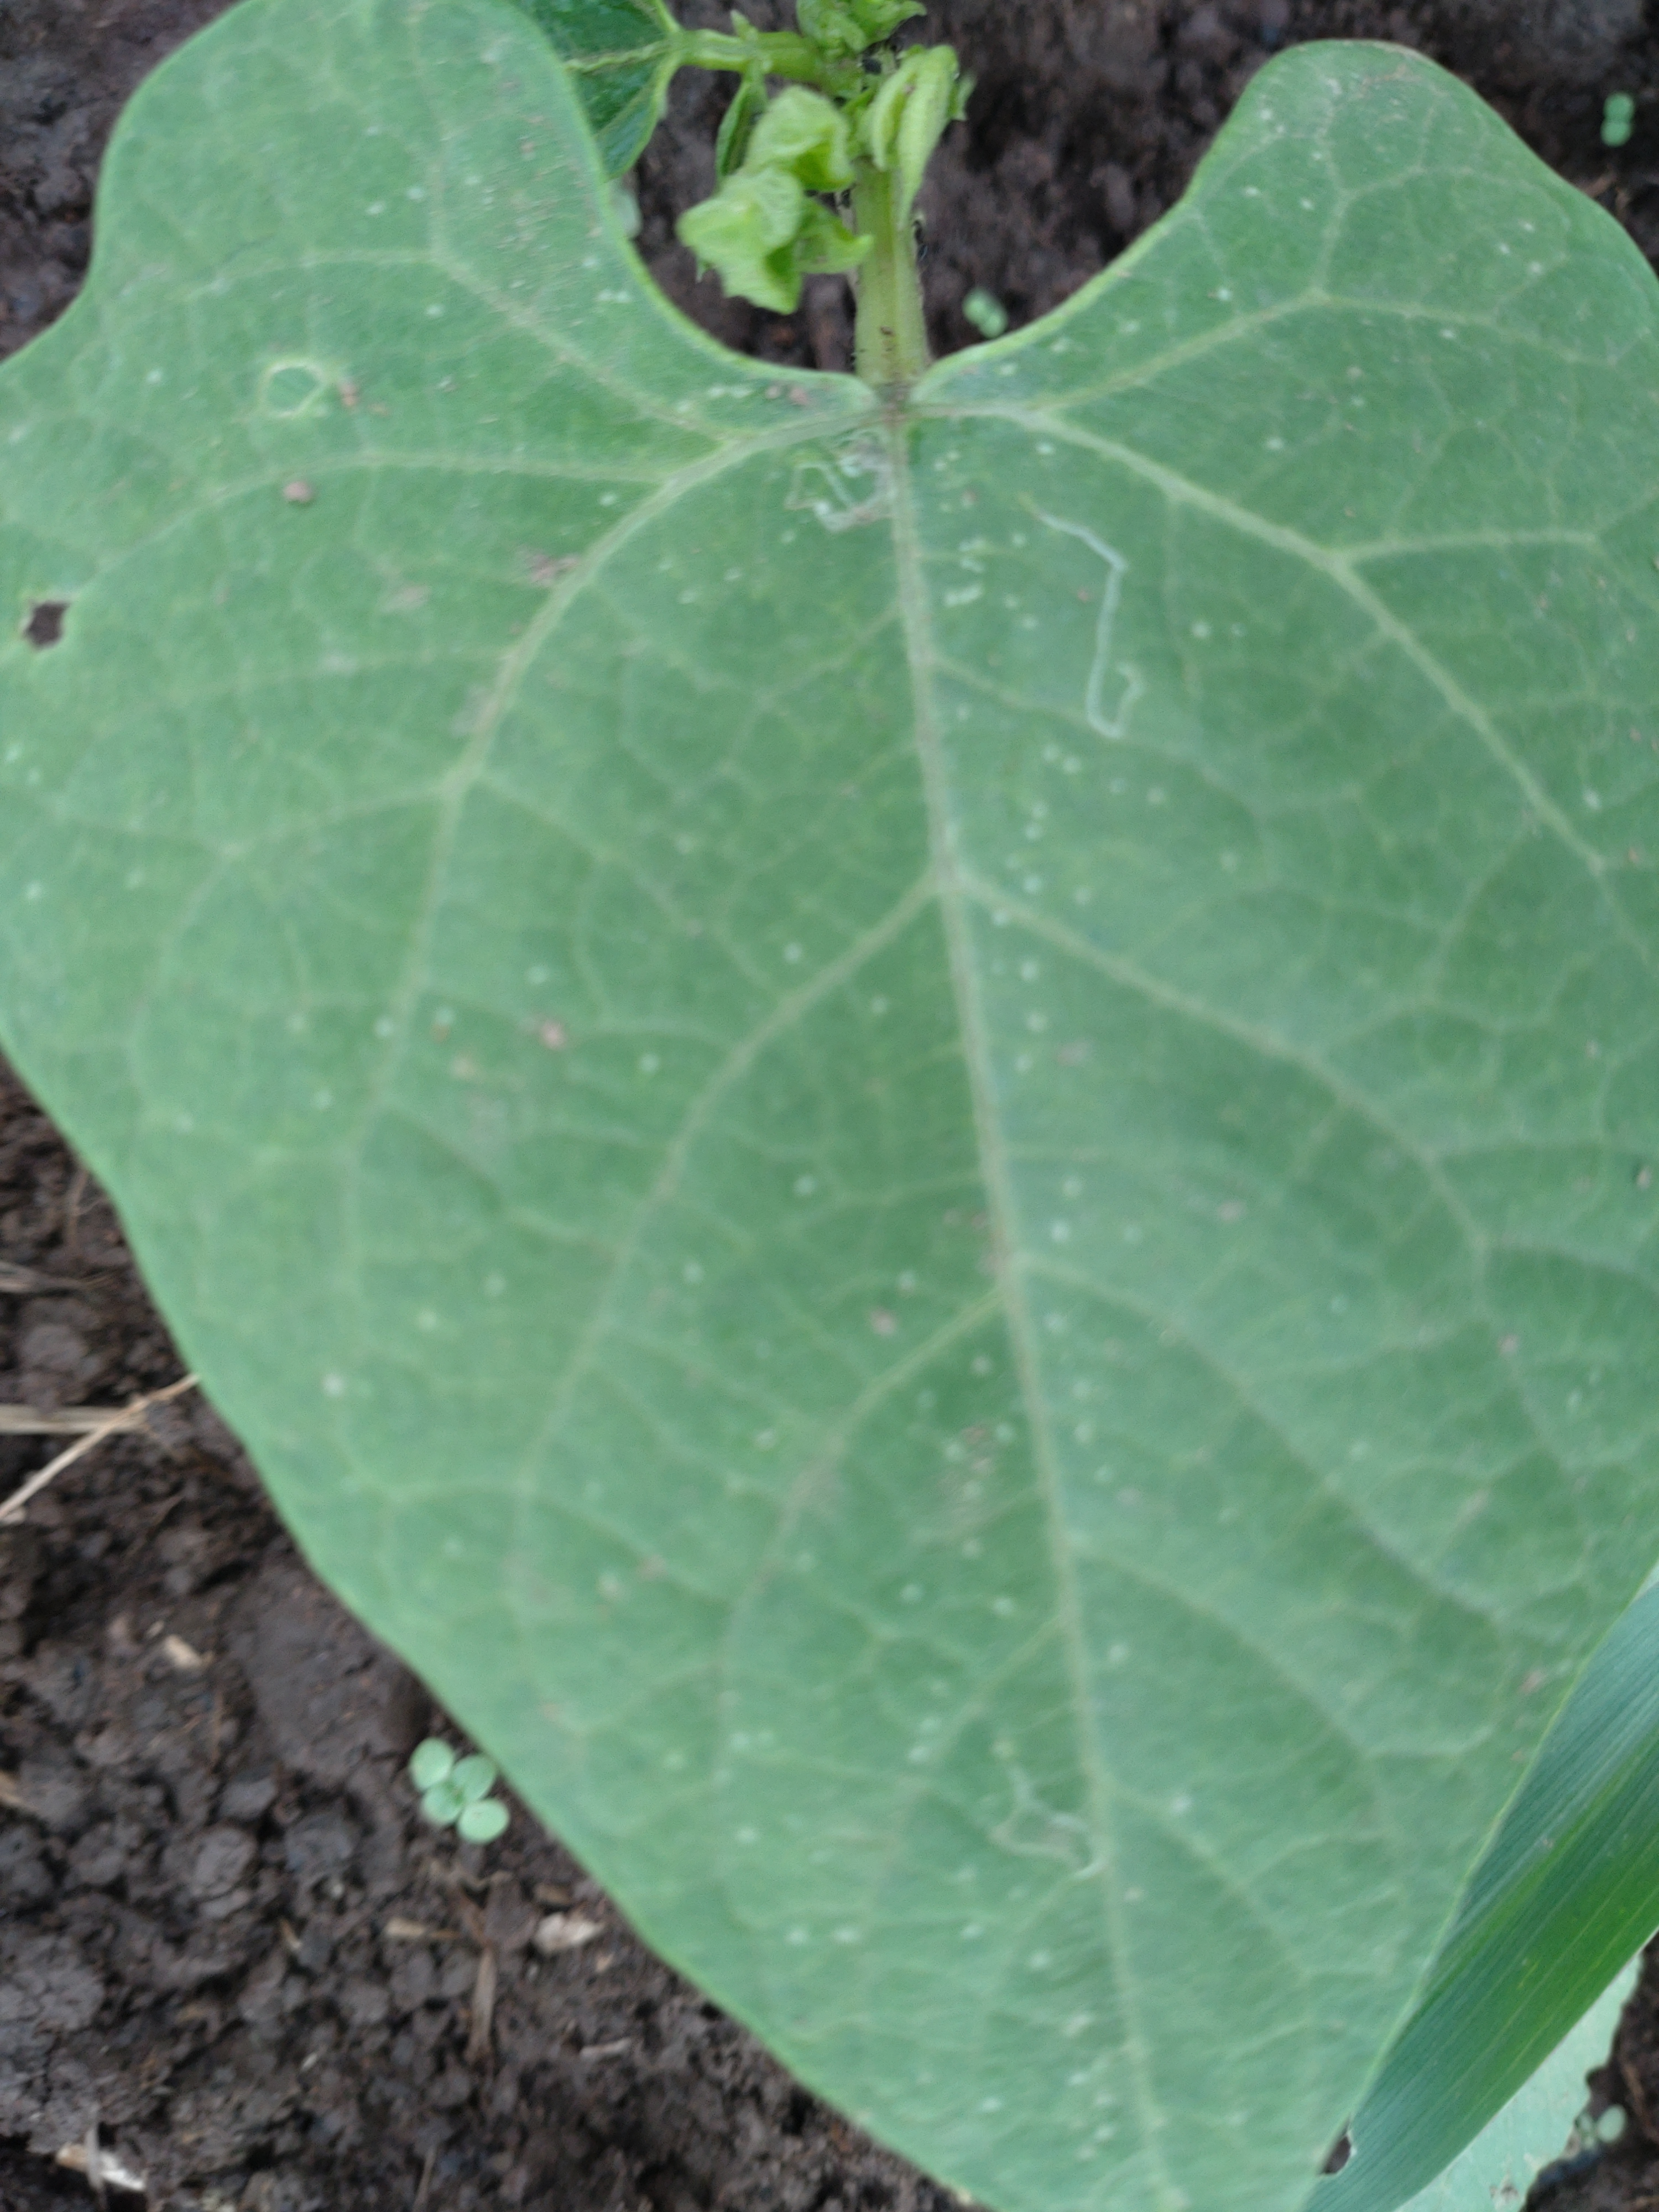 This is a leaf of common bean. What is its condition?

healthy
